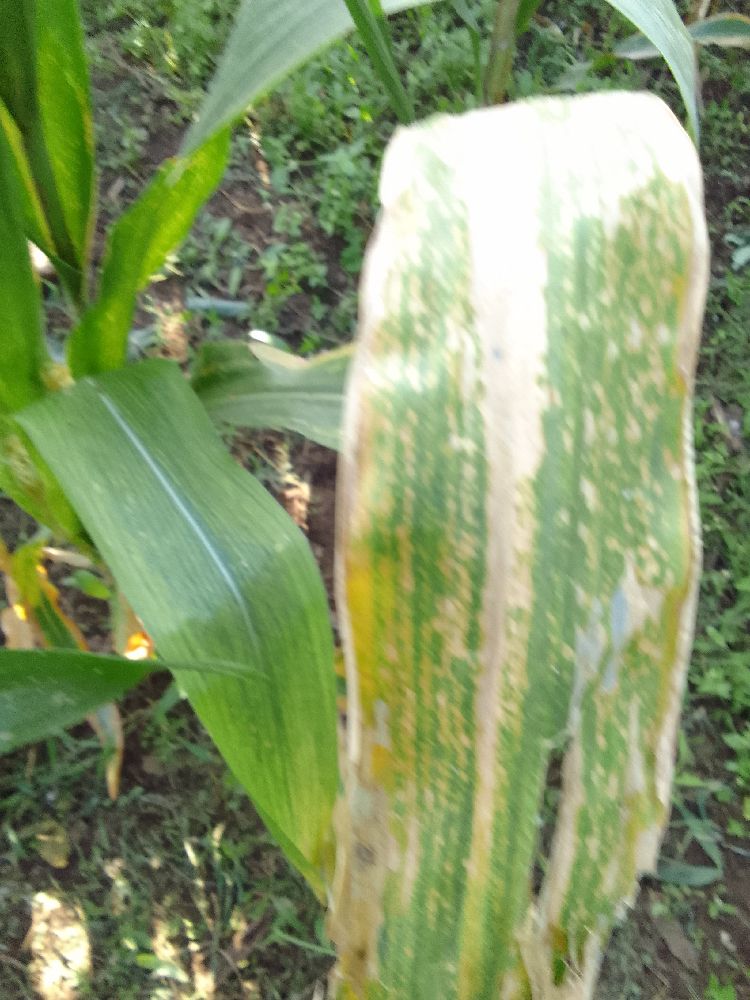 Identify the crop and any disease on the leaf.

maize, maize lethal necrosis
